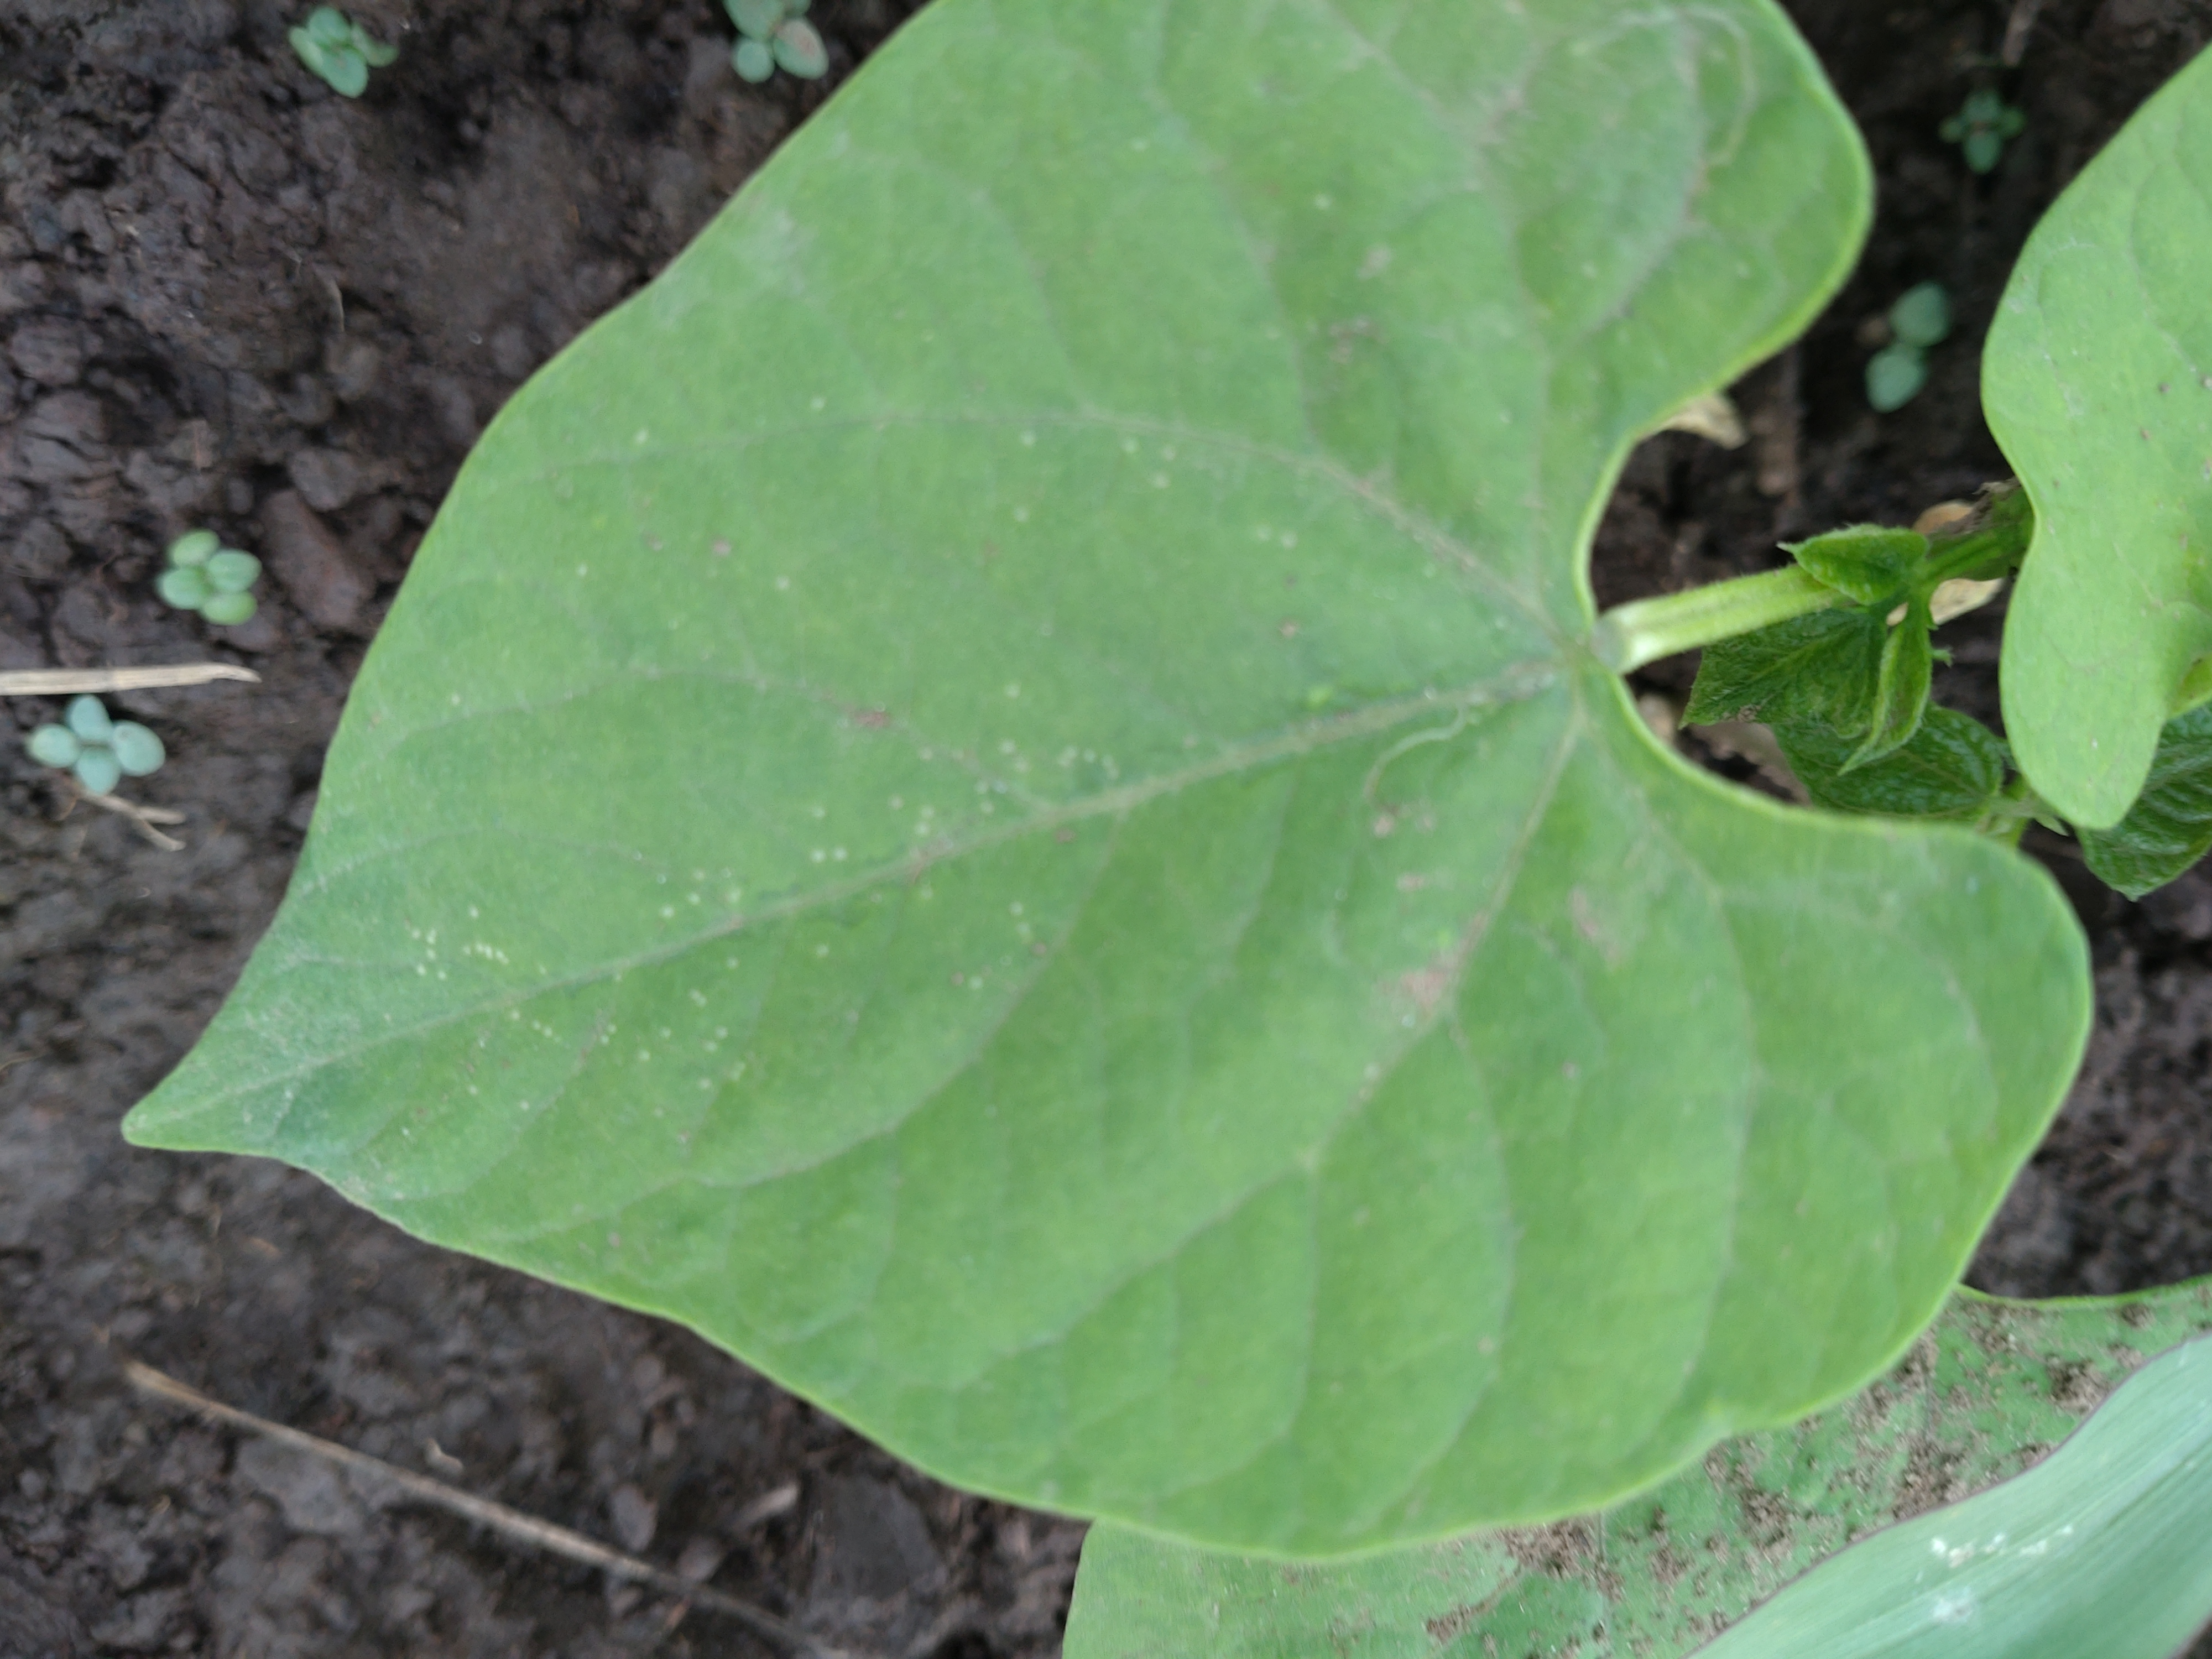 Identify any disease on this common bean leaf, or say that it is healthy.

healthy
